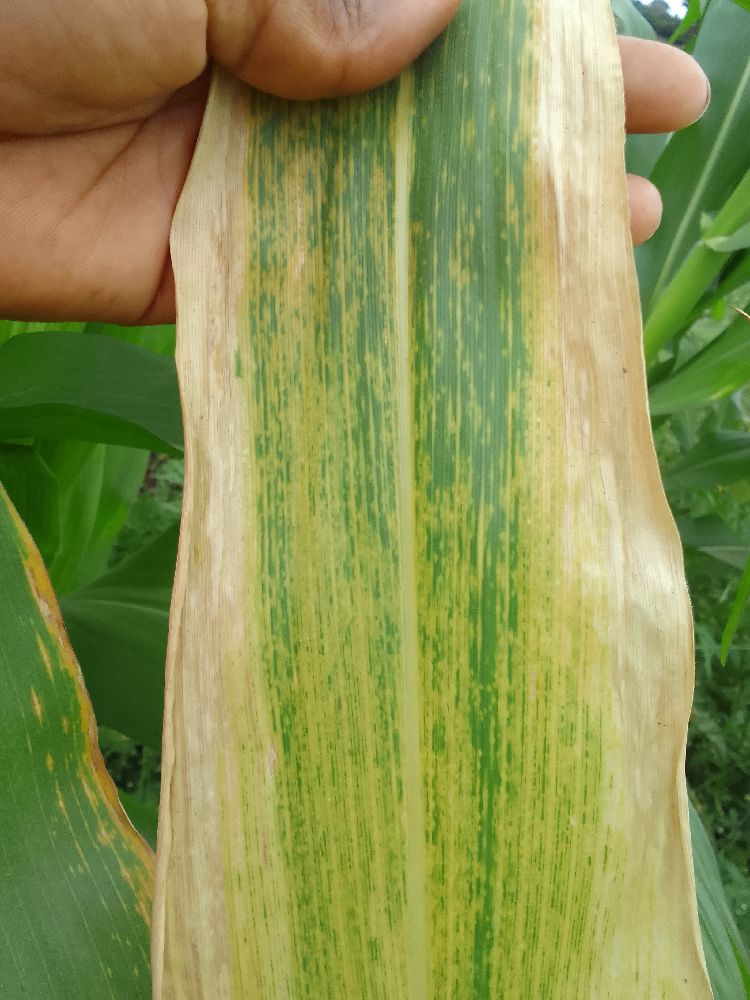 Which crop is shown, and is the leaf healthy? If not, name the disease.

maize, maize lethal necrosis
